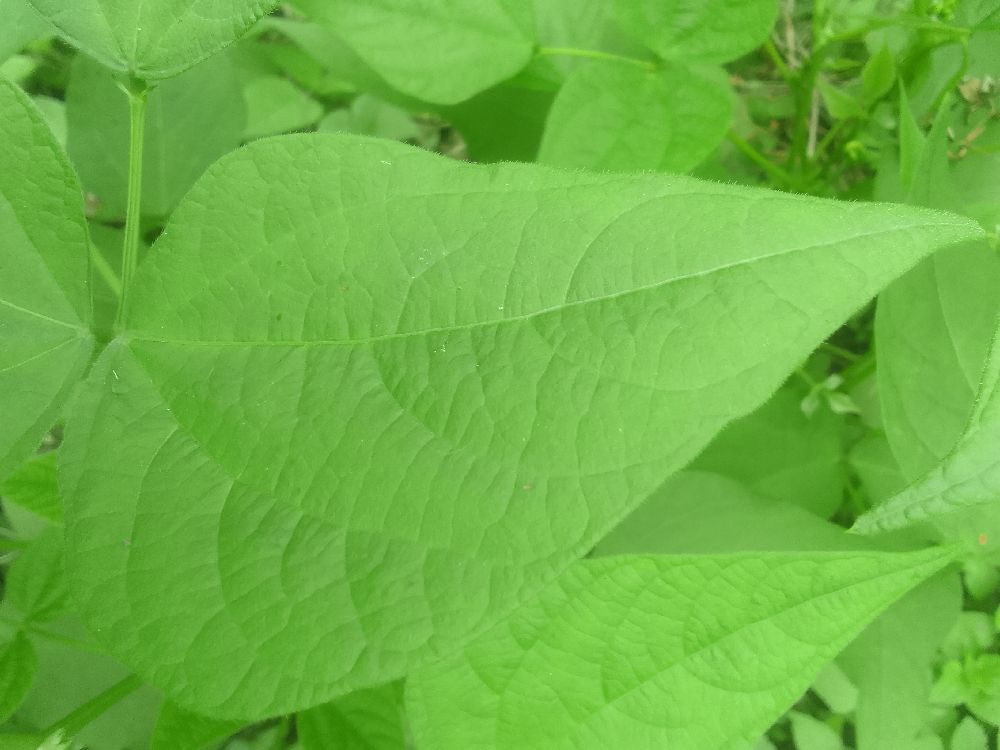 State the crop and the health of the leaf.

common bean, healthy
